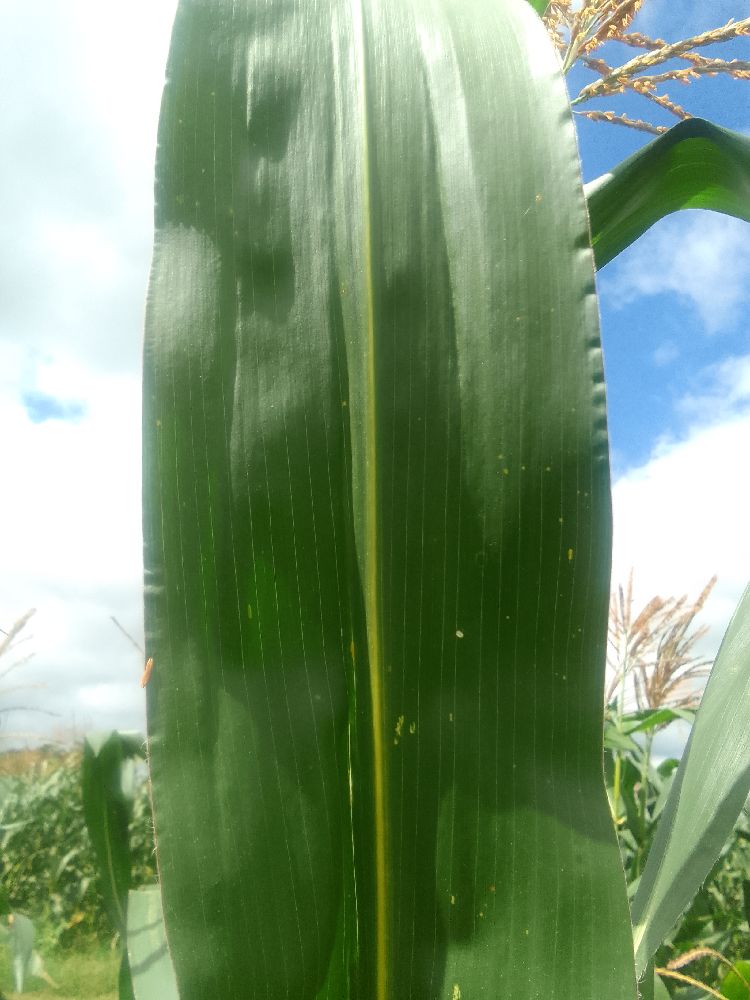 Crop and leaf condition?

maize, healthy
